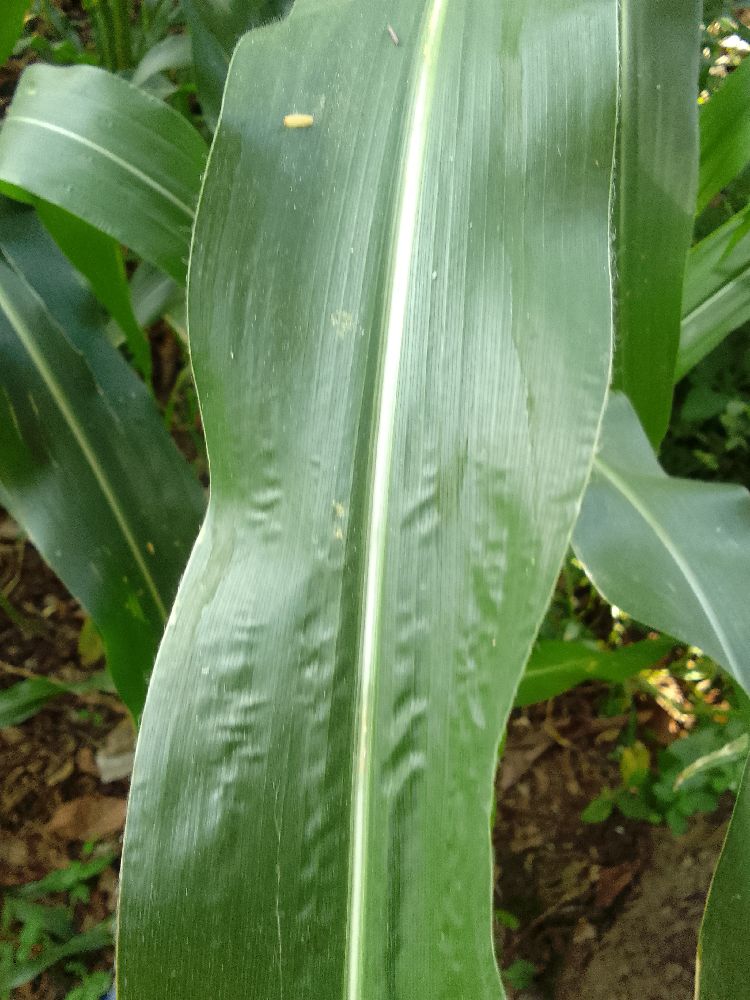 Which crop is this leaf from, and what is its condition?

maize, healthy
